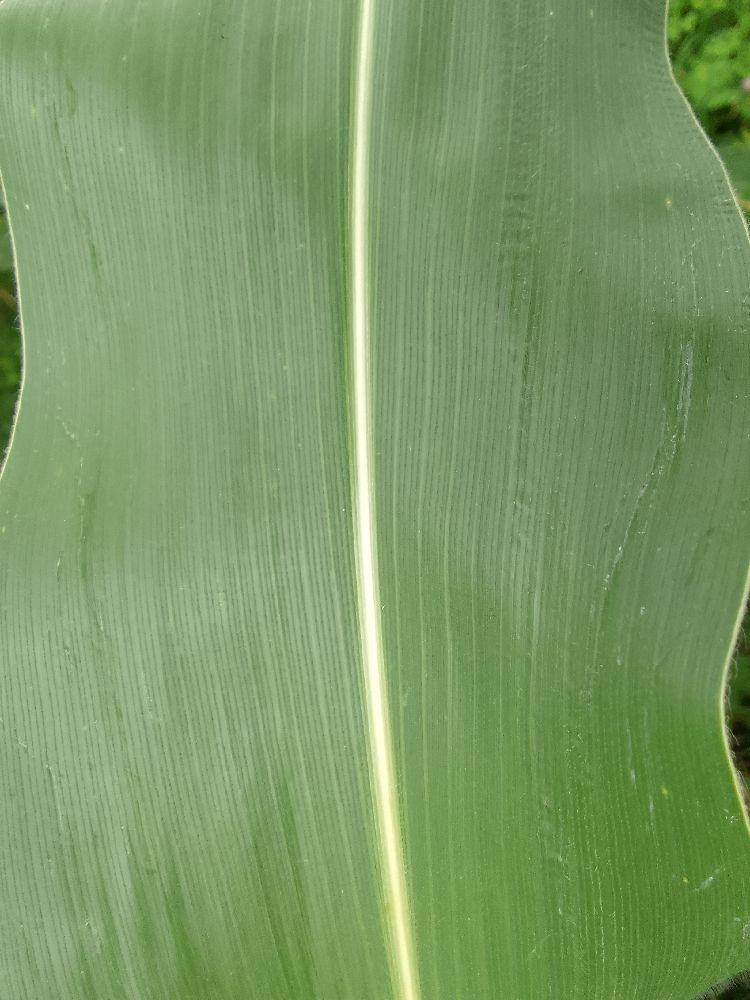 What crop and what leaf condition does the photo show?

maize, healthy
